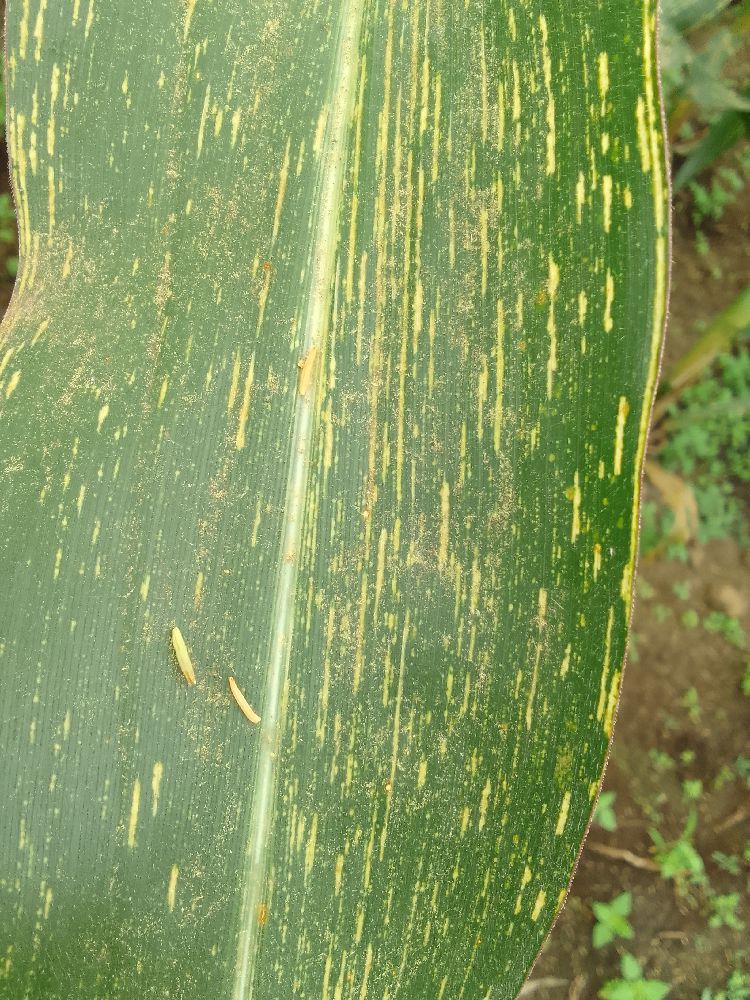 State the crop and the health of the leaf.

maize, maize streak virus
